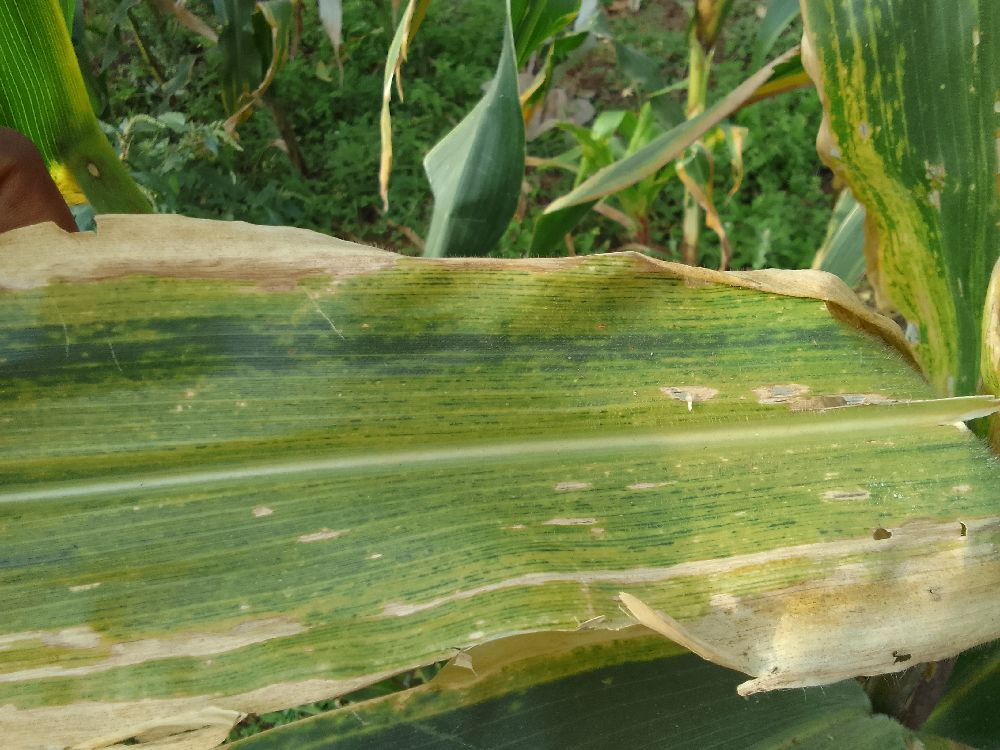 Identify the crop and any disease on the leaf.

maize, maize lethal necrosis
